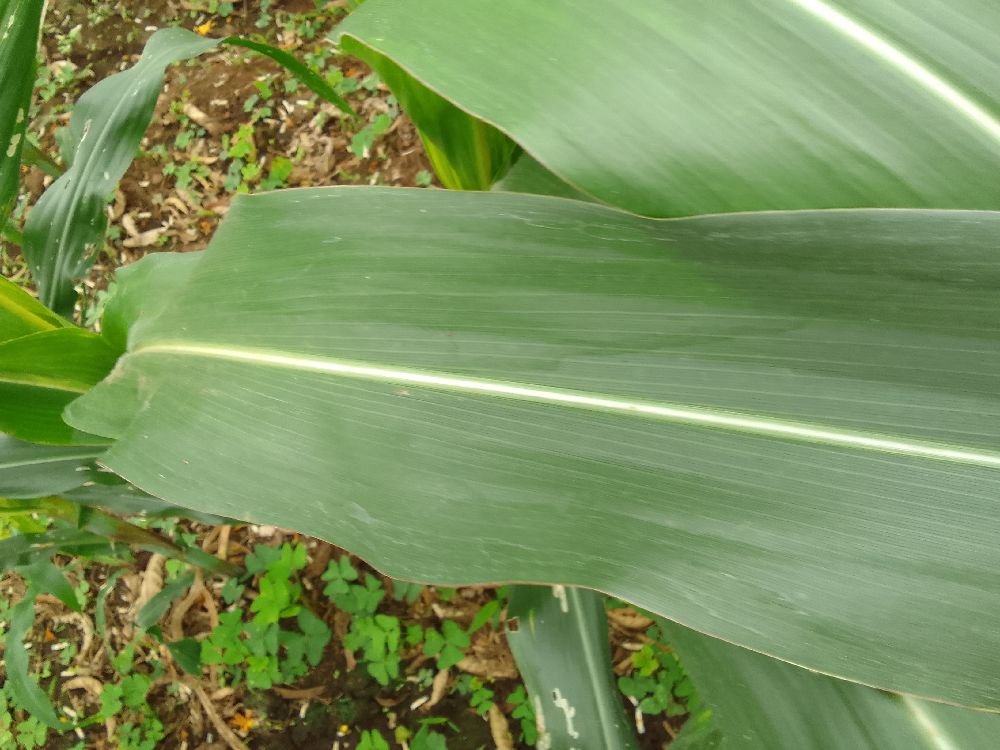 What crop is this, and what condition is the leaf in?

maize, healthy
